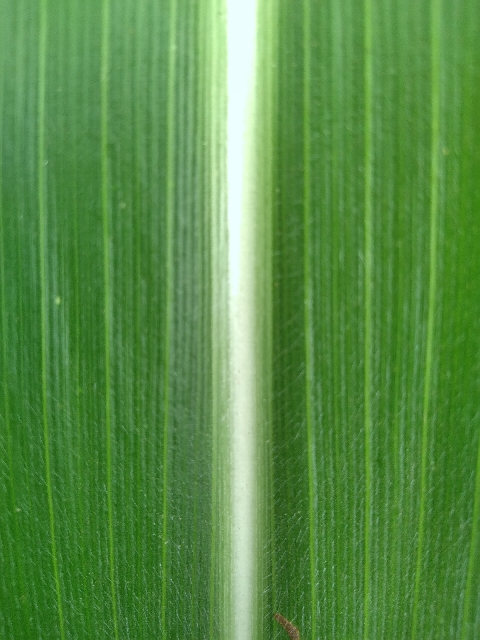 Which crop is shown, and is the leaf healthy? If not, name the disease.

maize, healthy
